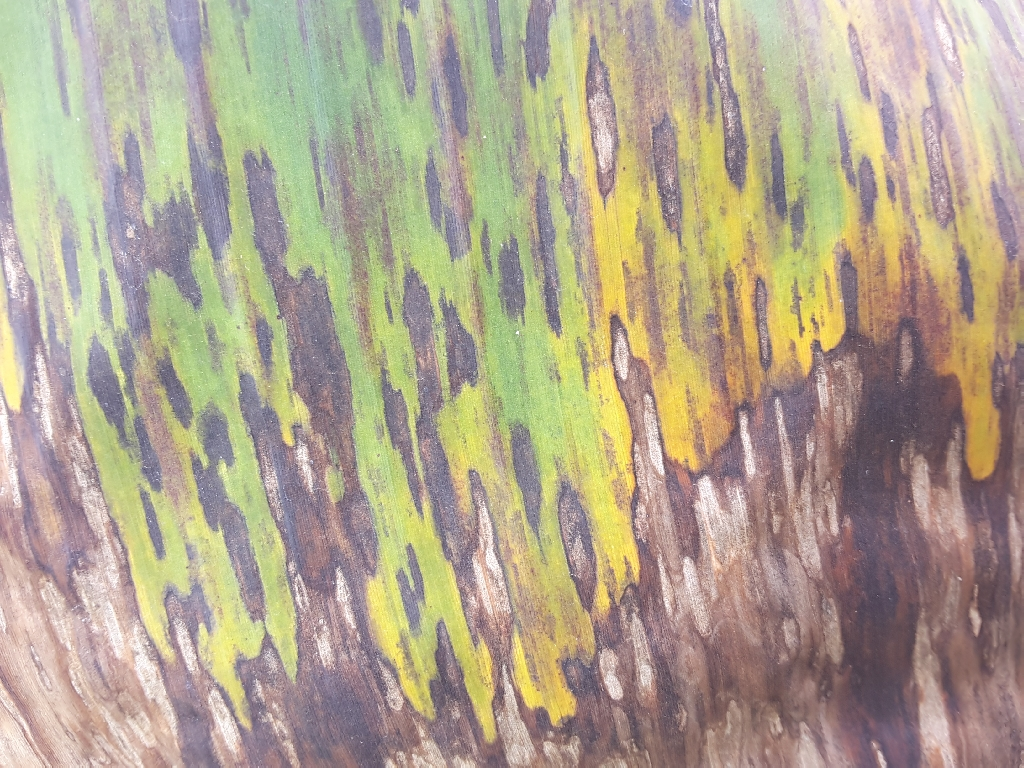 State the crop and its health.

banana, black sigatoka
